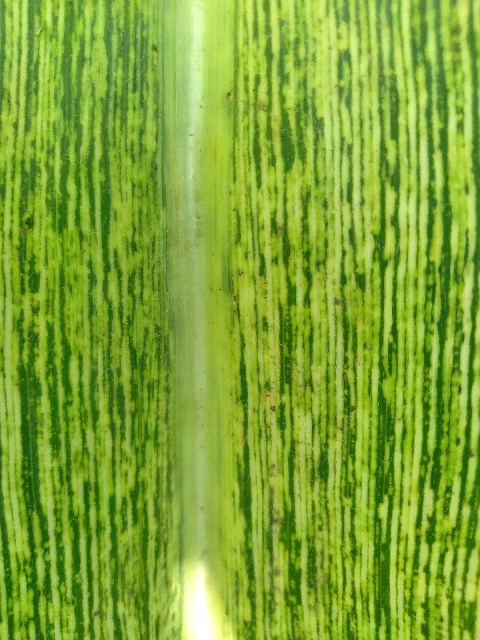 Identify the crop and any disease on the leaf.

maize, maize streak virus
